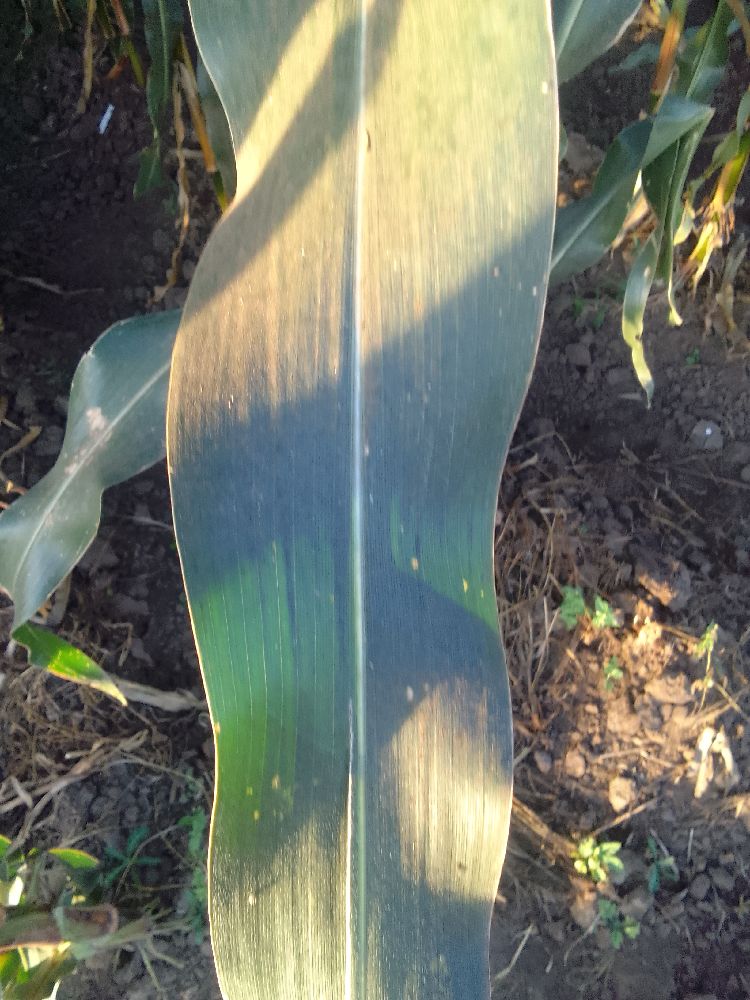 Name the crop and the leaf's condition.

maize, healthy
